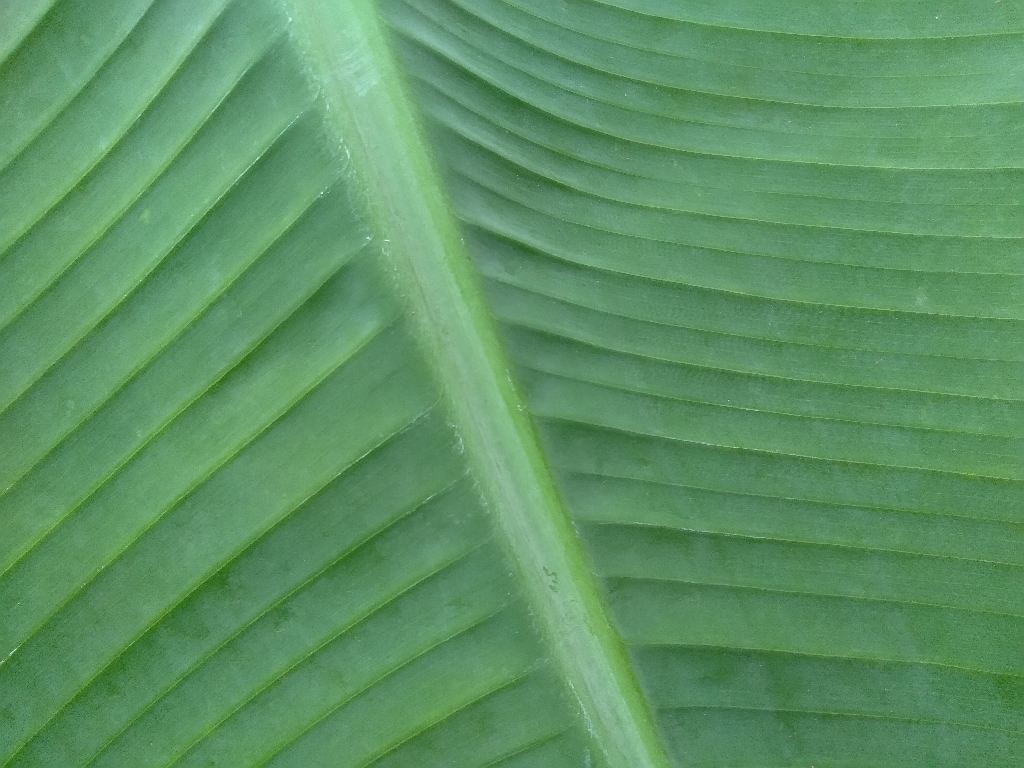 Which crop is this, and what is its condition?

banana, healthy
